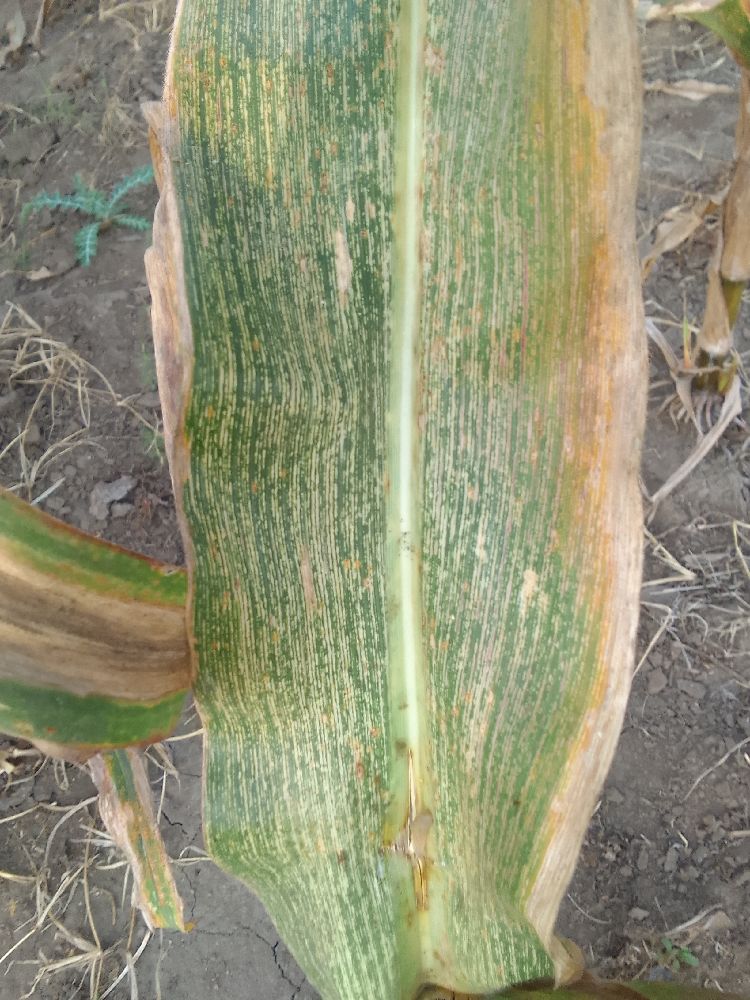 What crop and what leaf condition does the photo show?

maize, maize streak virus
